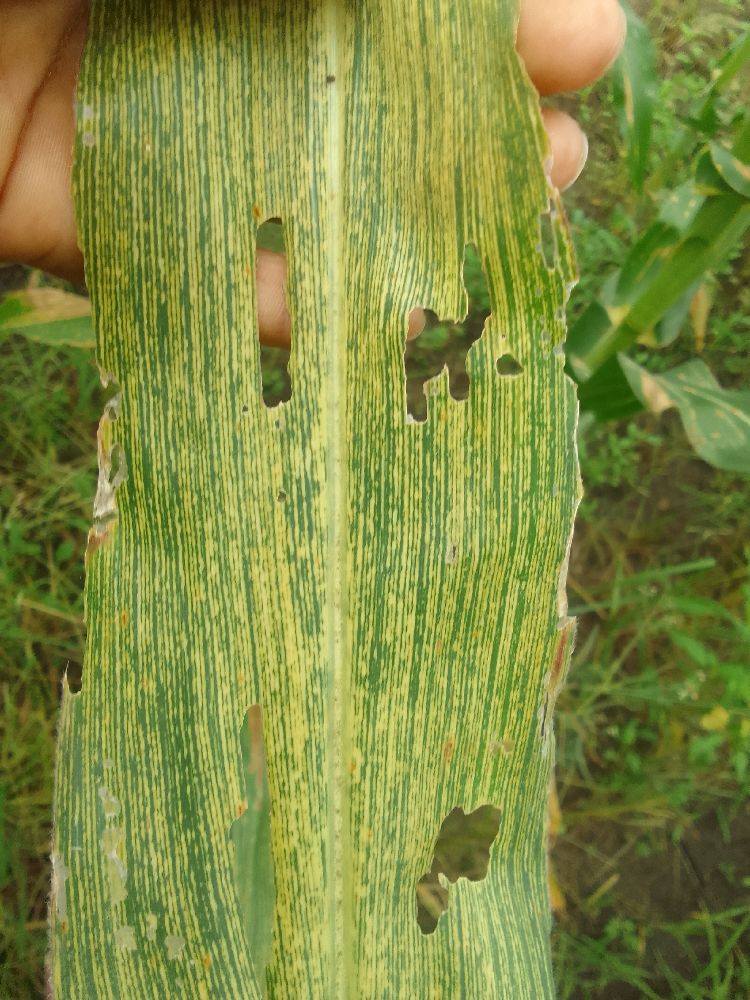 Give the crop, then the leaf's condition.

maize, maize streak virus
